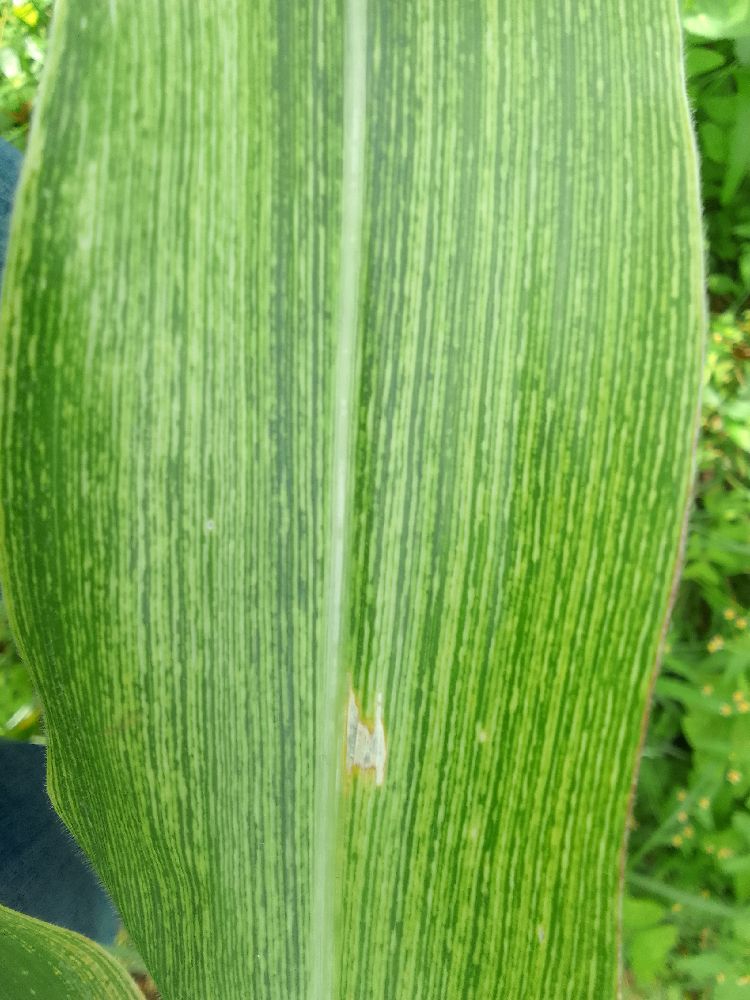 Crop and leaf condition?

maize, maize streak virus
